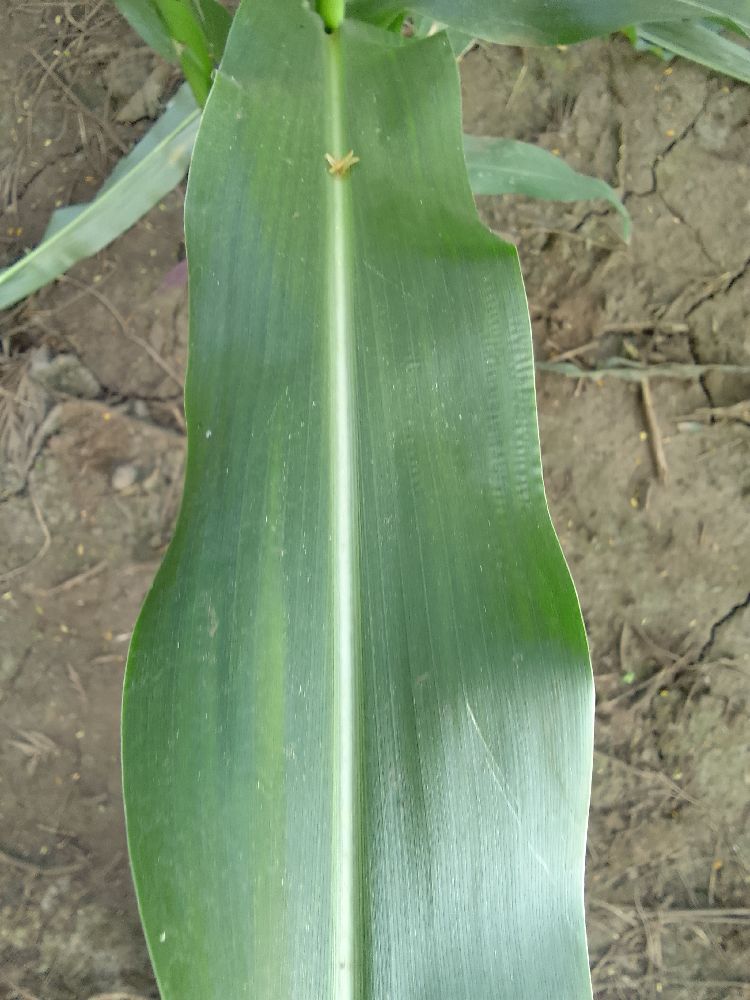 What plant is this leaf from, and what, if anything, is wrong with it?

maize, healthy
